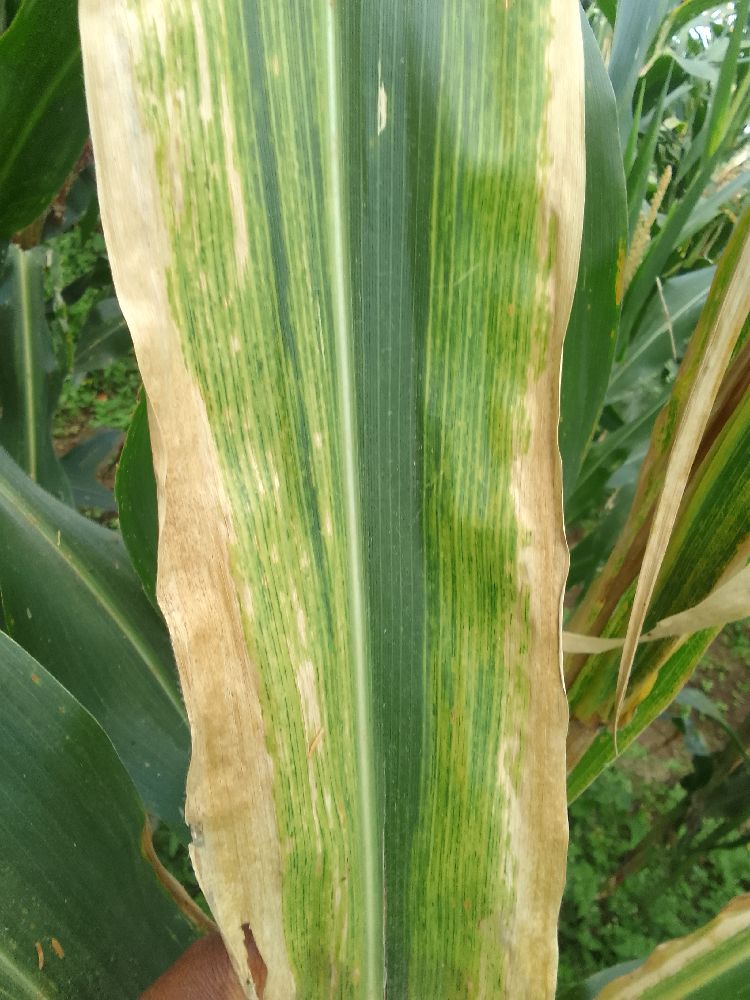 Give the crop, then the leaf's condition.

maize, maize lethal necrosis
